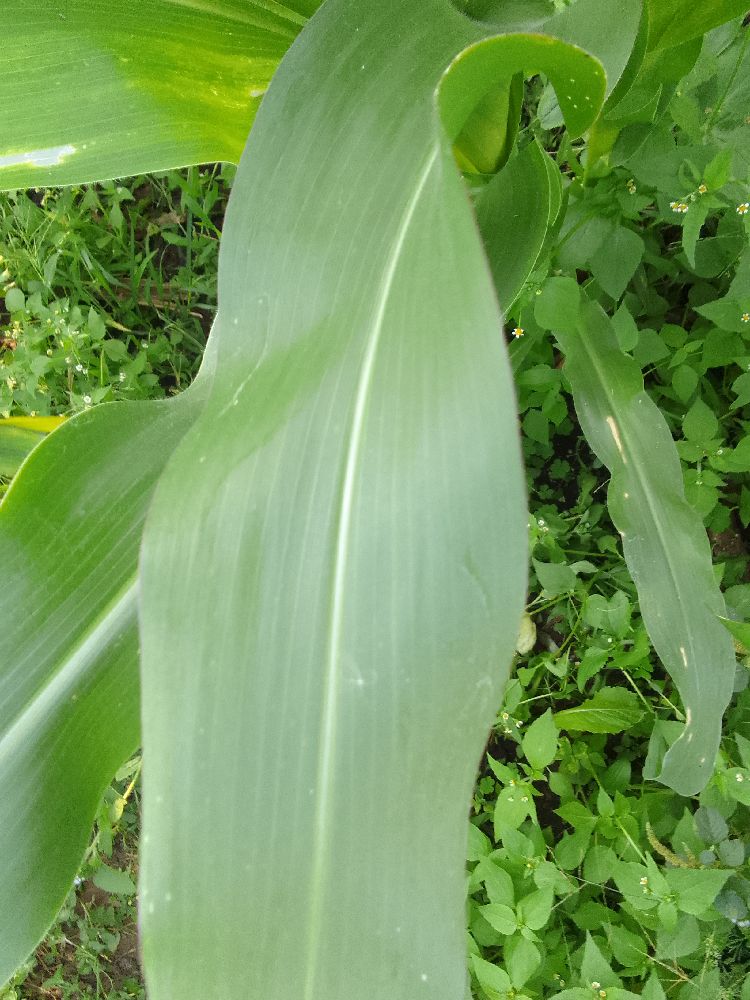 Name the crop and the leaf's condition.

maize, healthy
